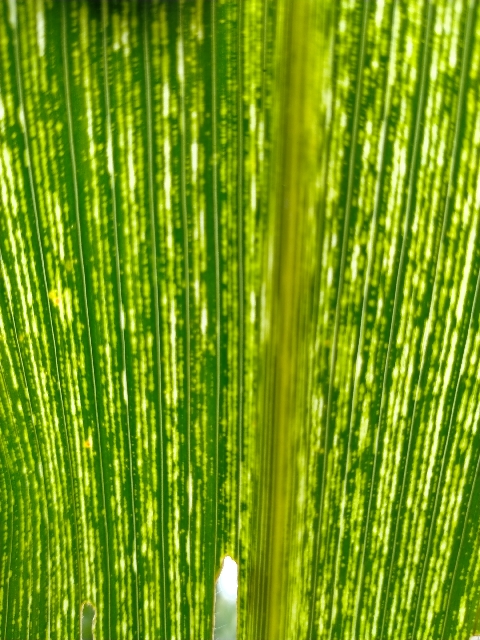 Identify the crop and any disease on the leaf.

maize, maize streak virus
